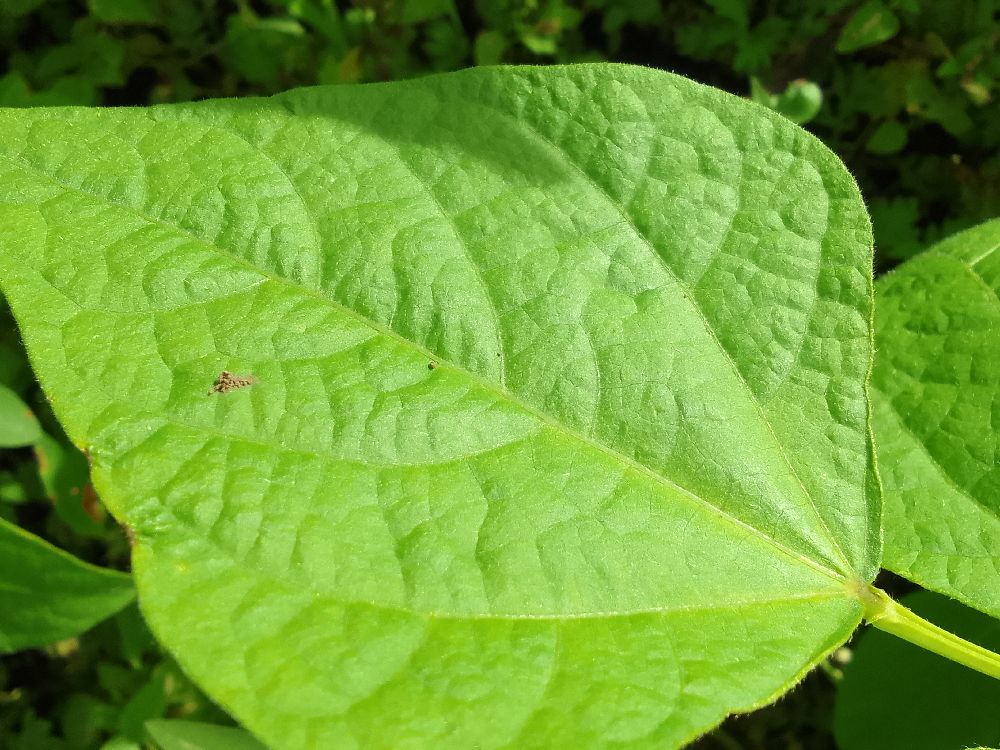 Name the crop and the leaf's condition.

common bean, healthy
